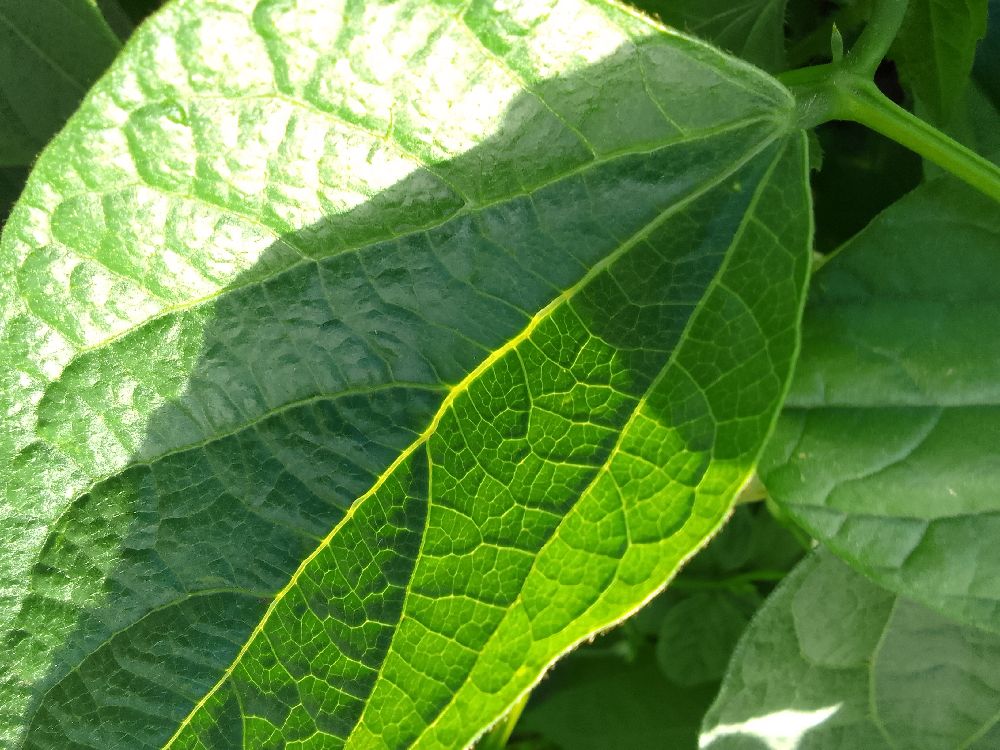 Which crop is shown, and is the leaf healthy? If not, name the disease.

common bean, healthy
